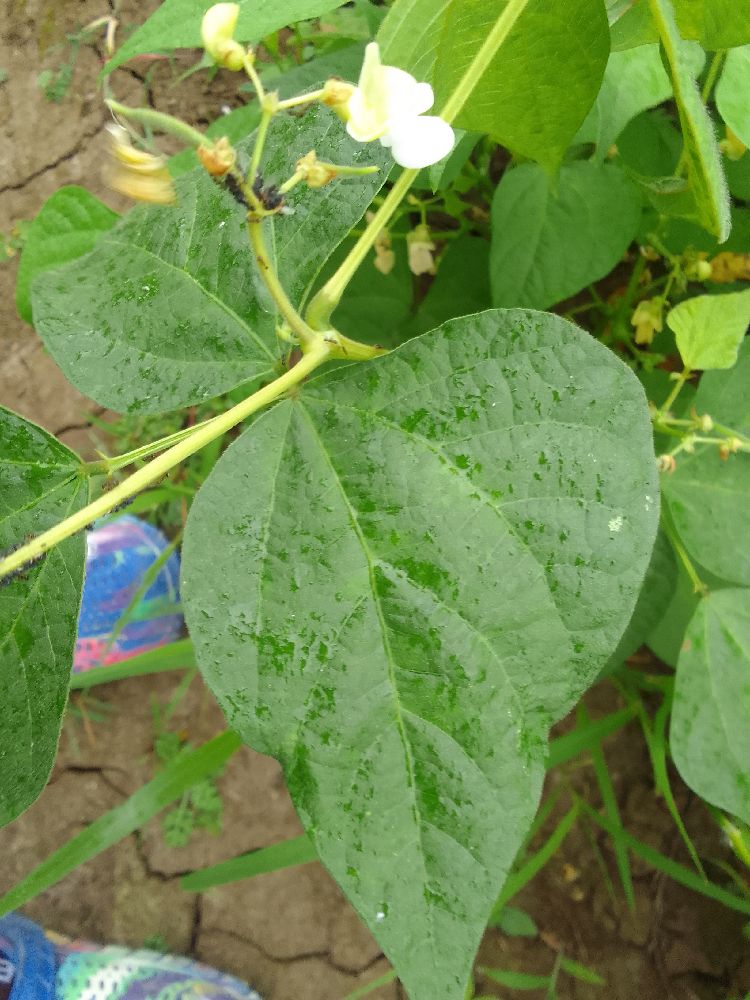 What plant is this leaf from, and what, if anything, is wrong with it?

common bean, healthy
